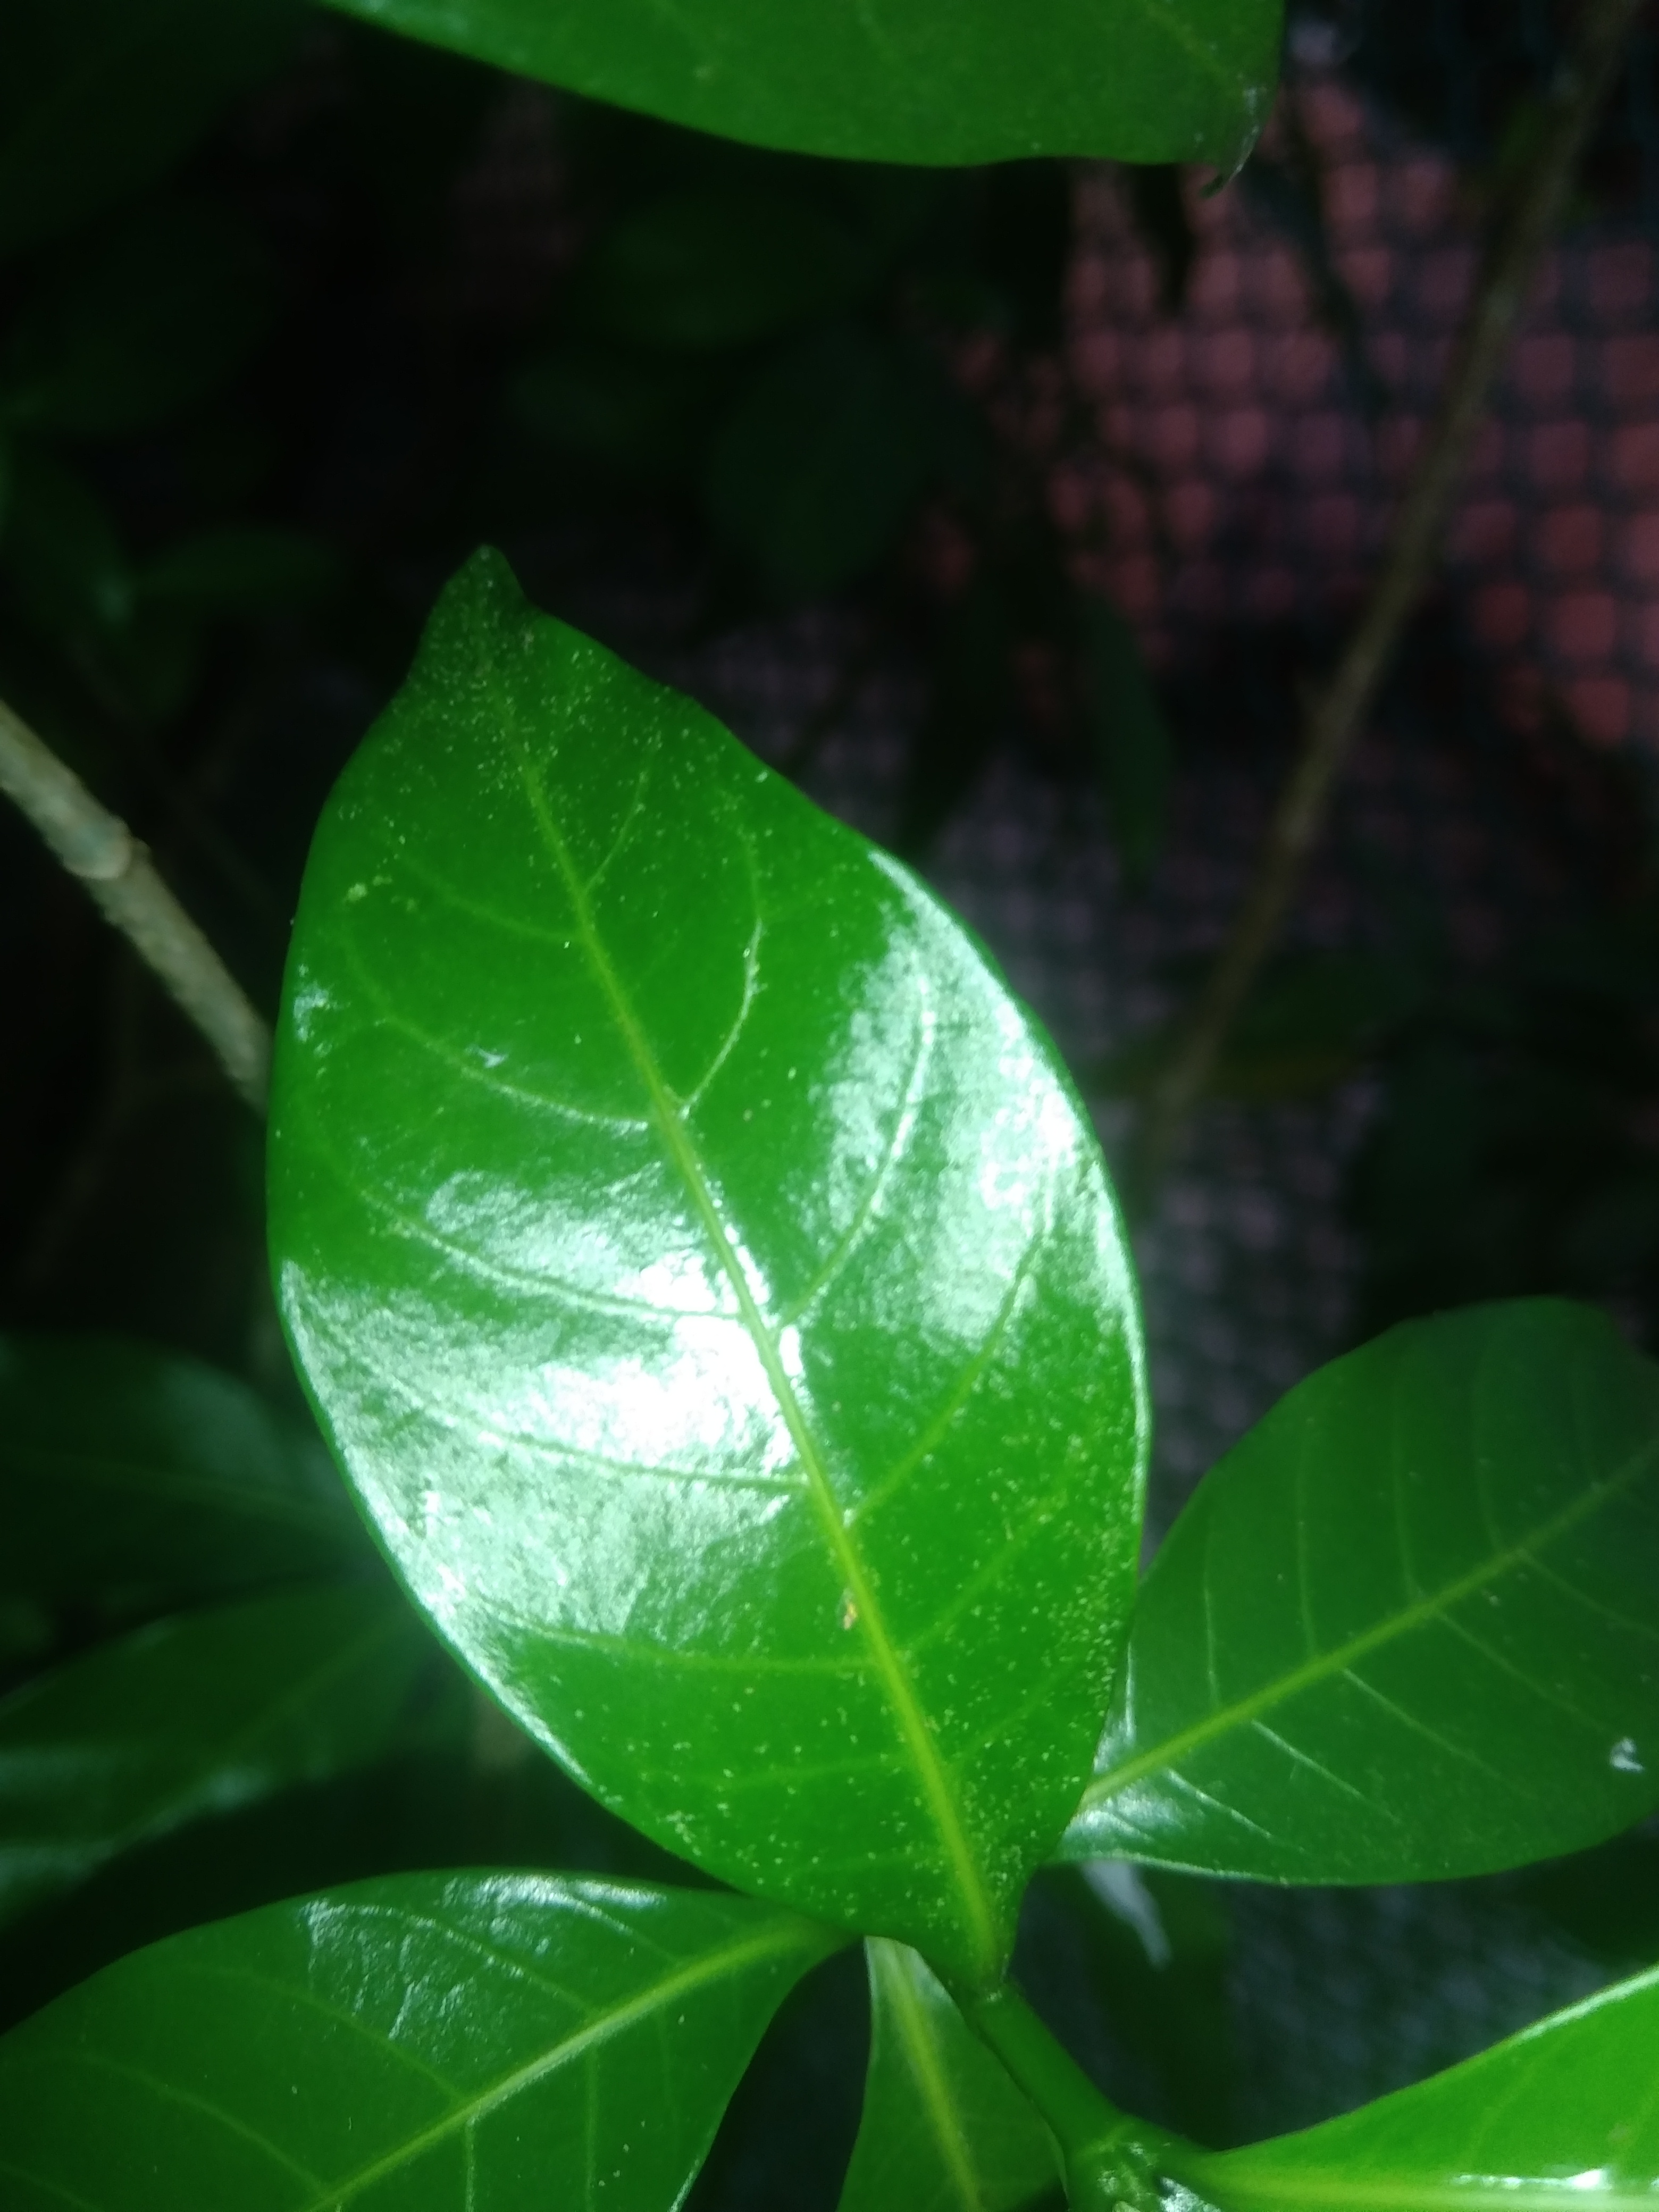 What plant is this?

togor
